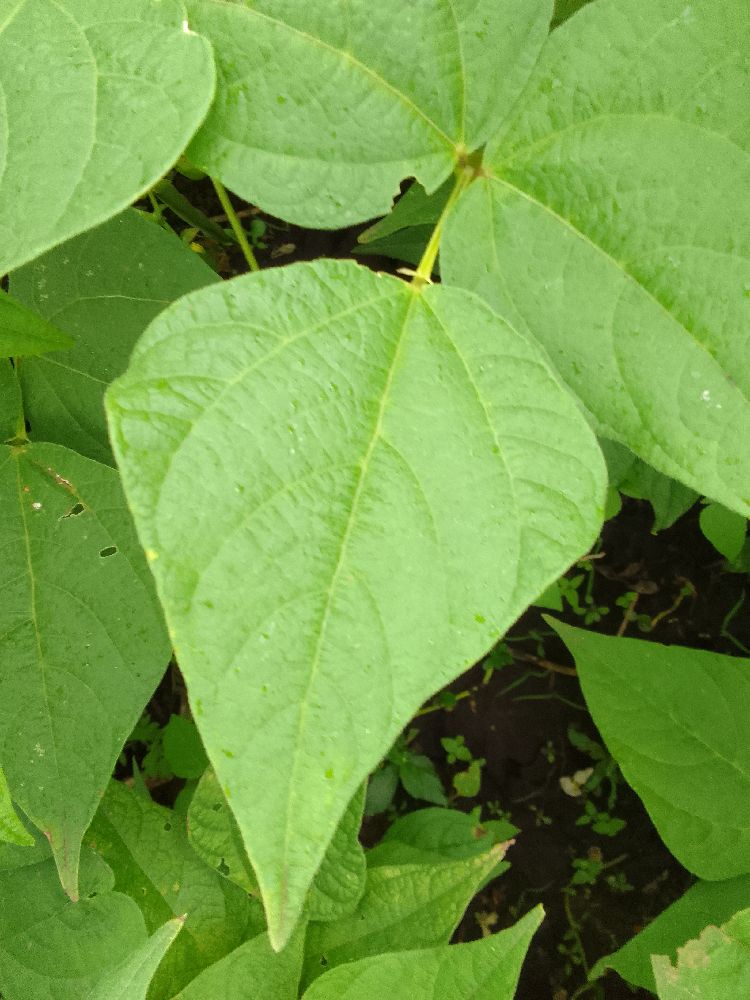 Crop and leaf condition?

common bean, healthy
